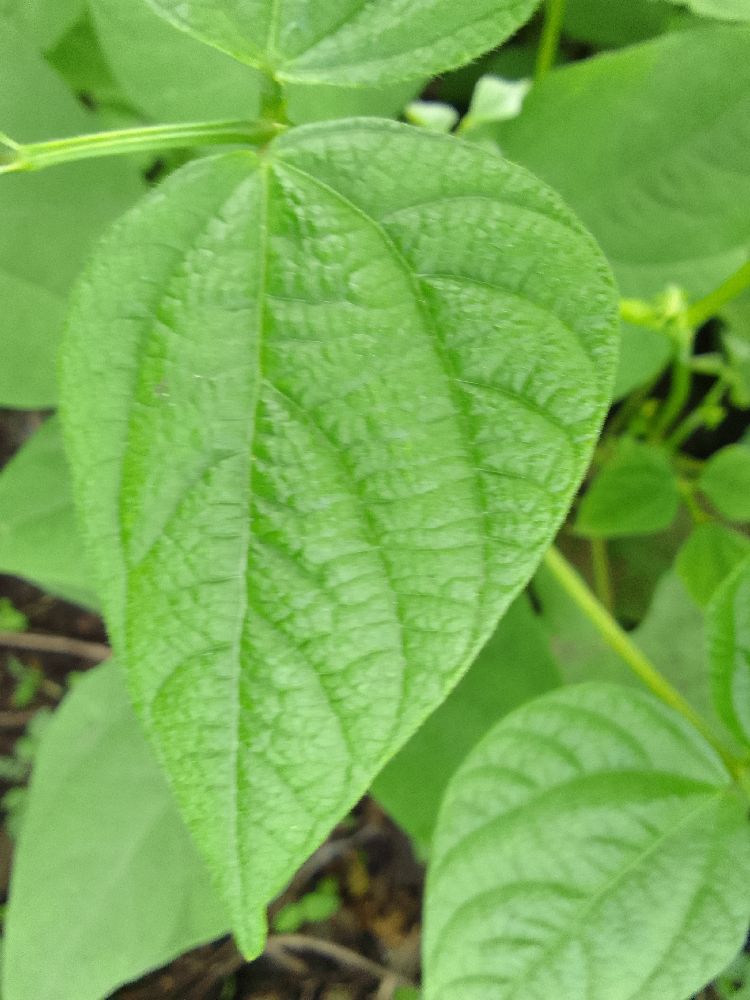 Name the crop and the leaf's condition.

common bean, healthy
